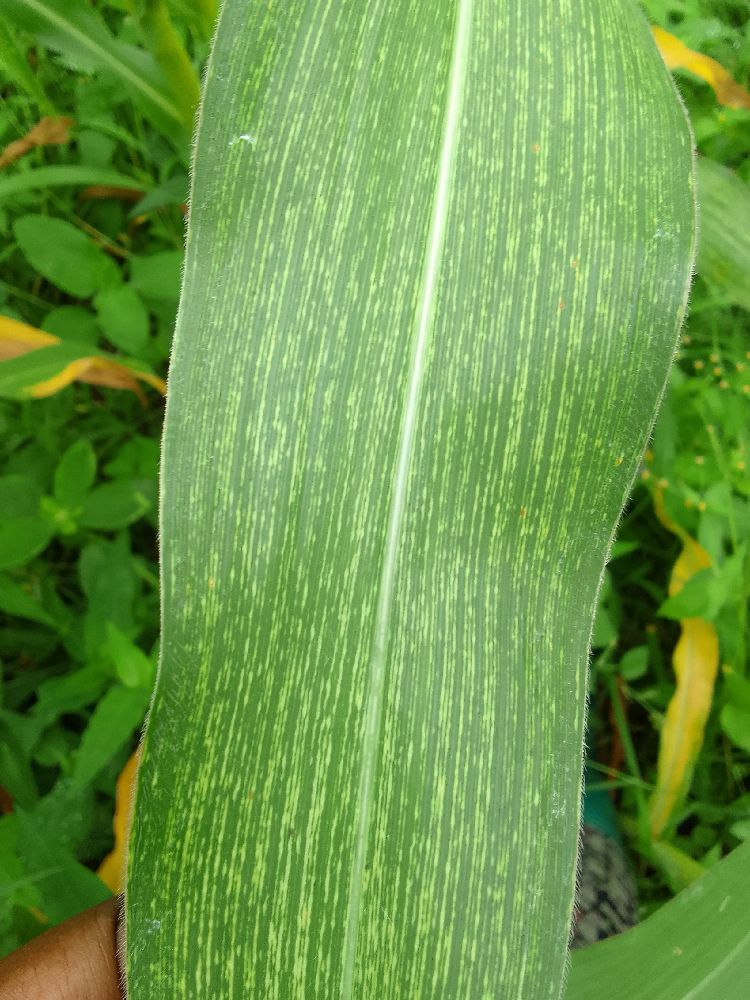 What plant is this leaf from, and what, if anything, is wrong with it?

maize, maize streak virus
